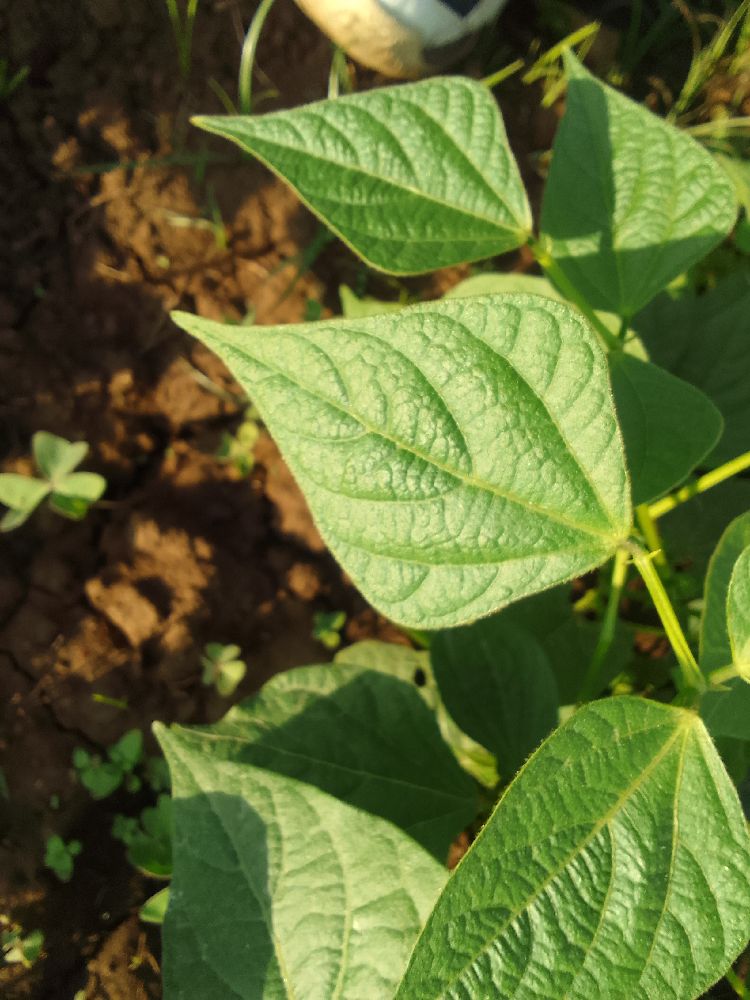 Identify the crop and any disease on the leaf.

common bean, healthy
